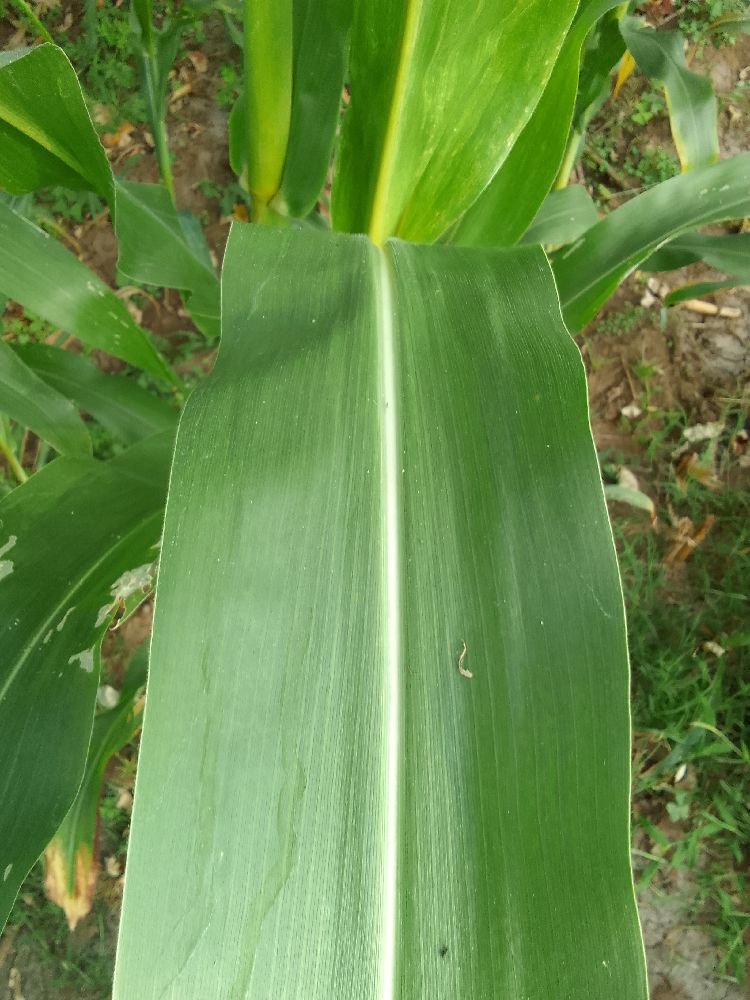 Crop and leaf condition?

maize, healthy
